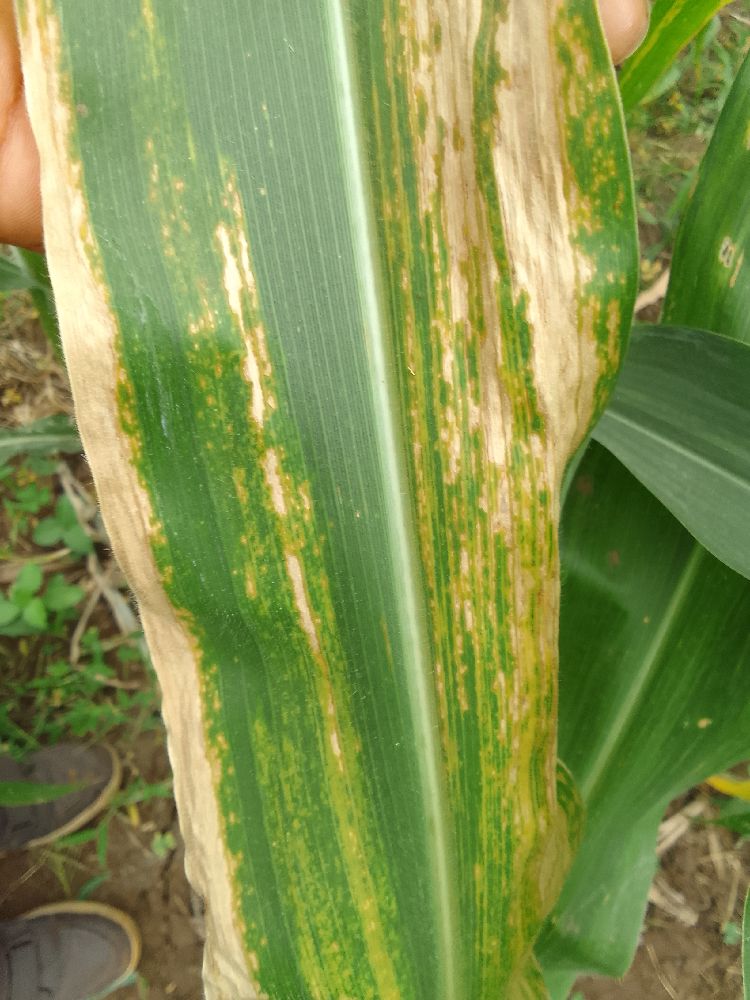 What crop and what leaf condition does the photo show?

maize, maize lethal necrosis
